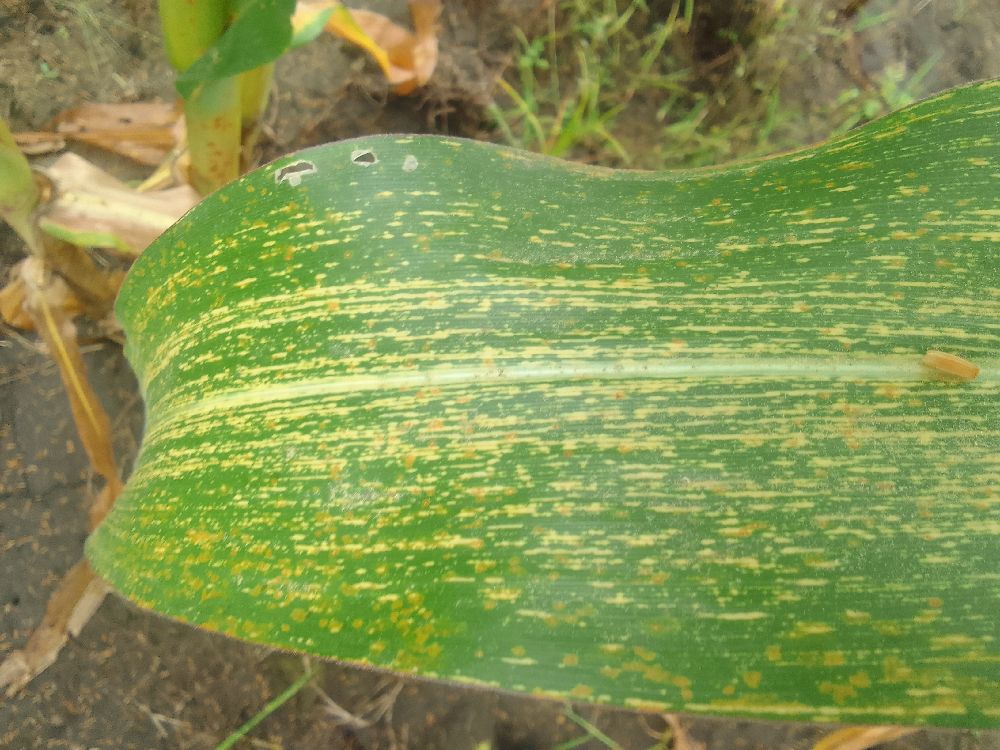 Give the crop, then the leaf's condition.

maize, maize streak virus
